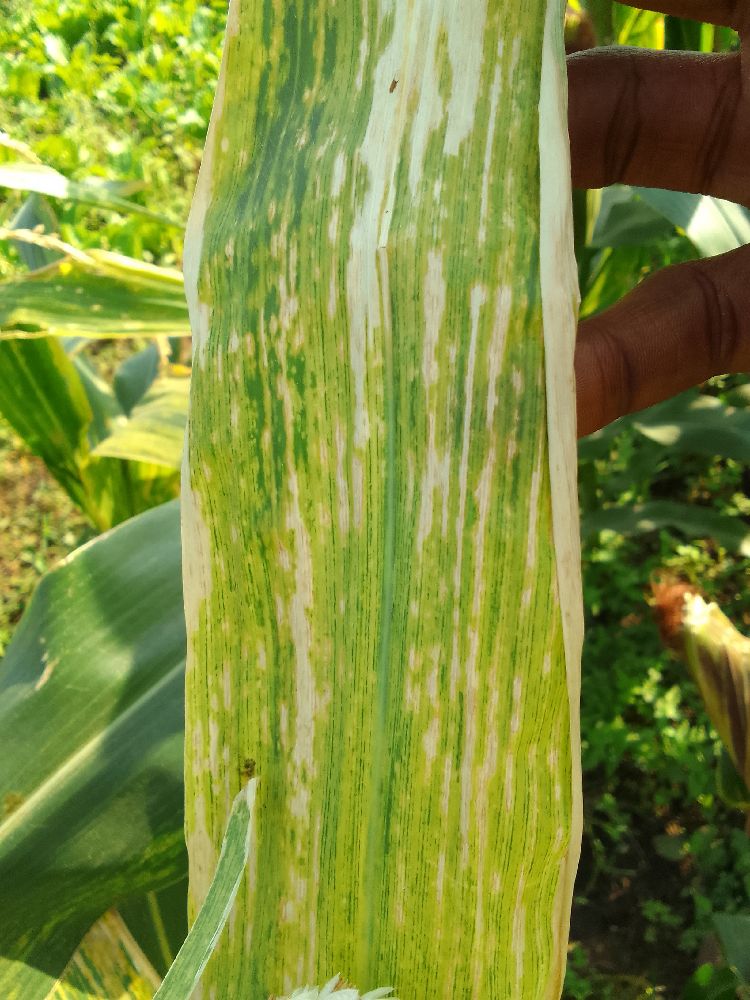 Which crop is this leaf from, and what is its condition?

maize, maize lethal necrosis
